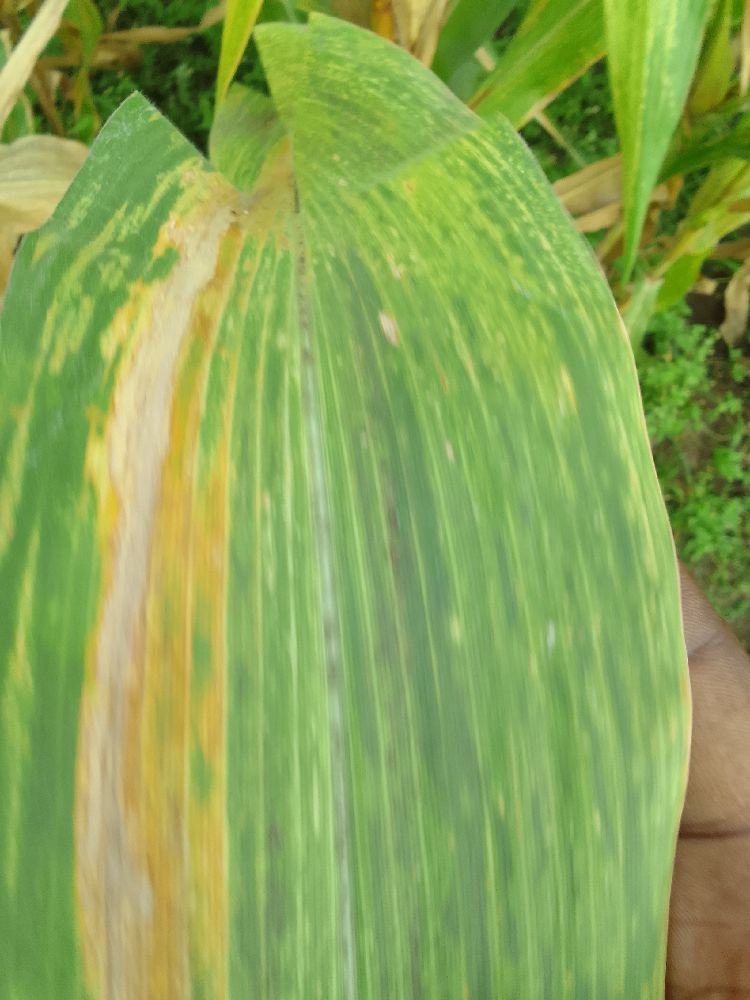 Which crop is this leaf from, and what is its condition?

maize, maize lethal necrosis
